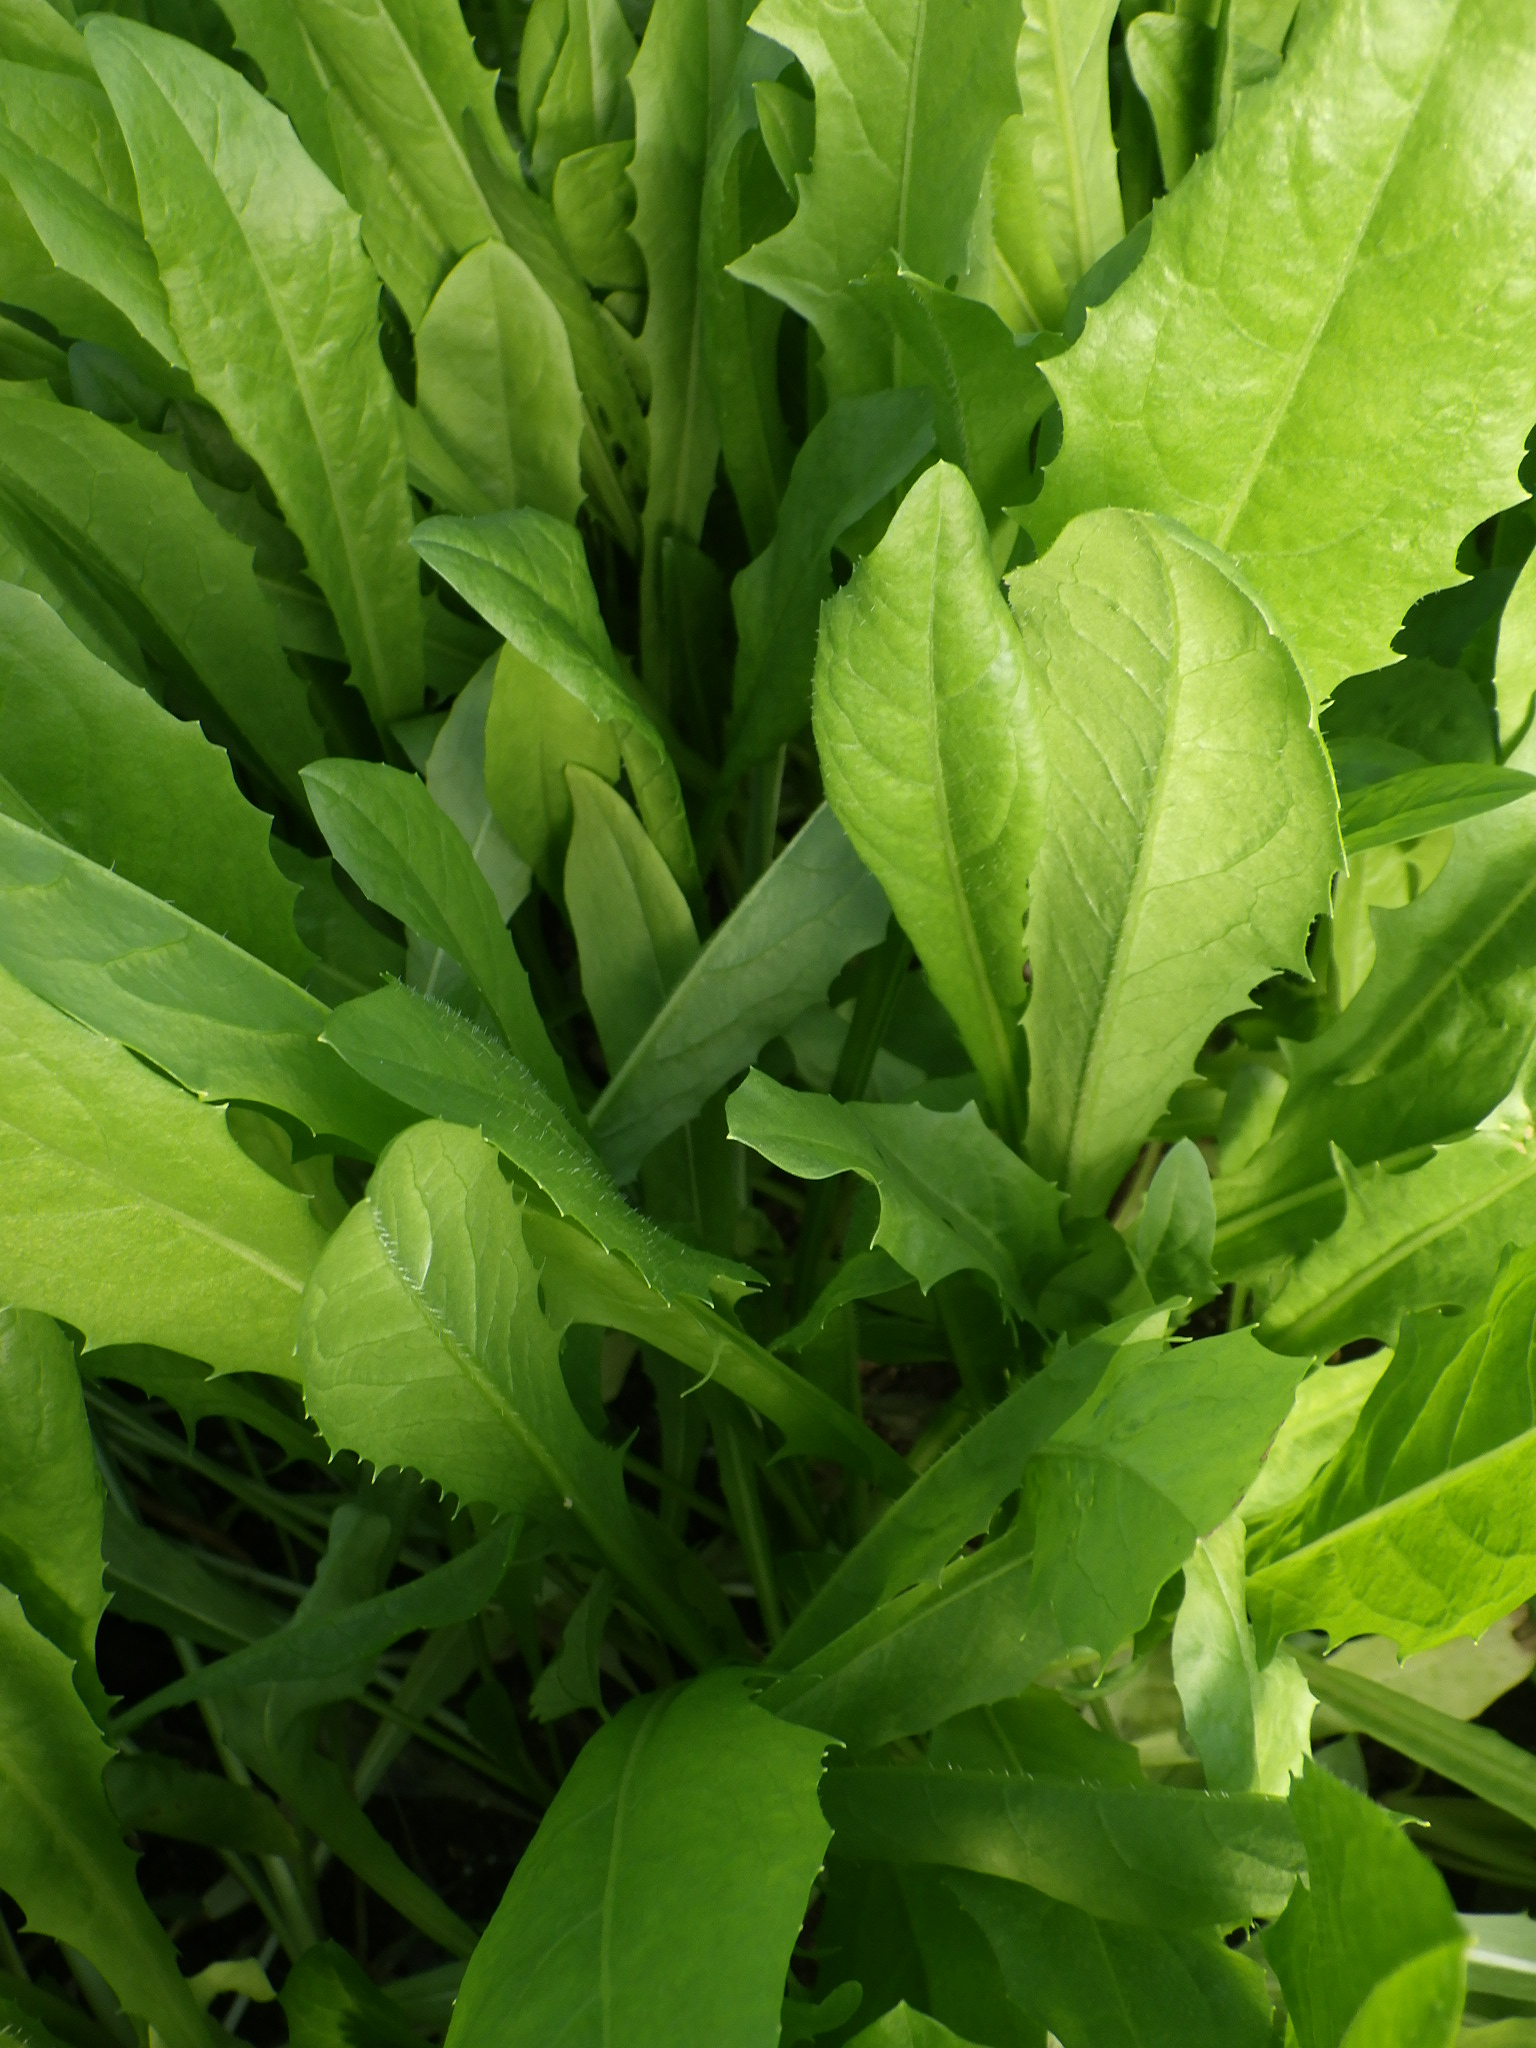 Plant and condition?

chicory, healthy
